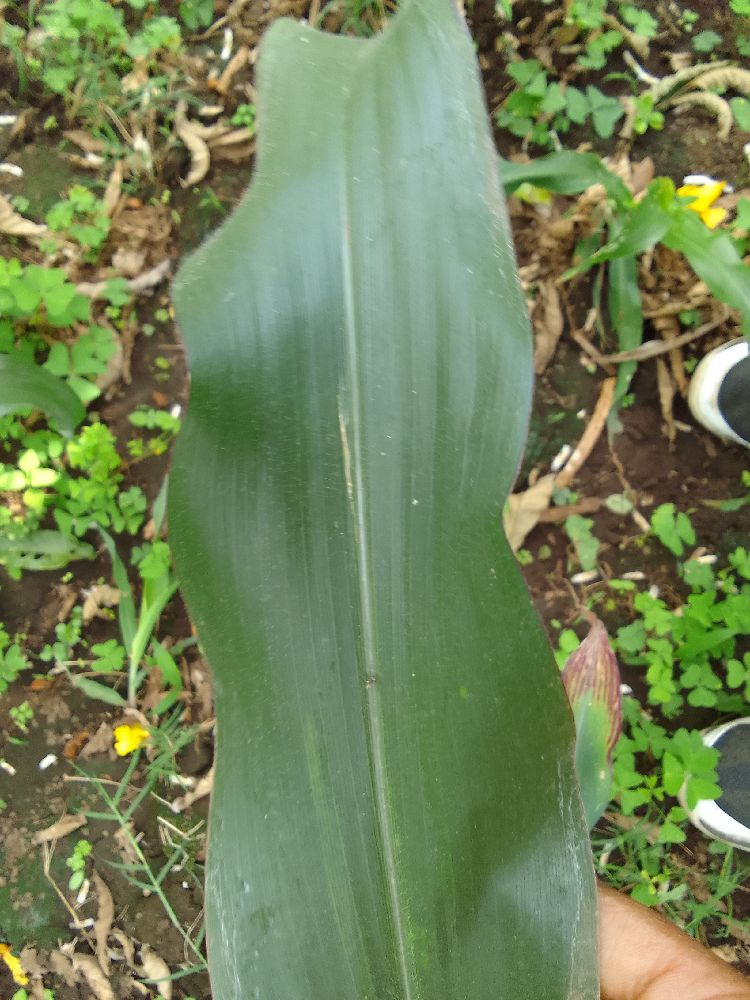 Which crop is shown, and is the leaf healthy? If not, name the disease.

maize, healthy
